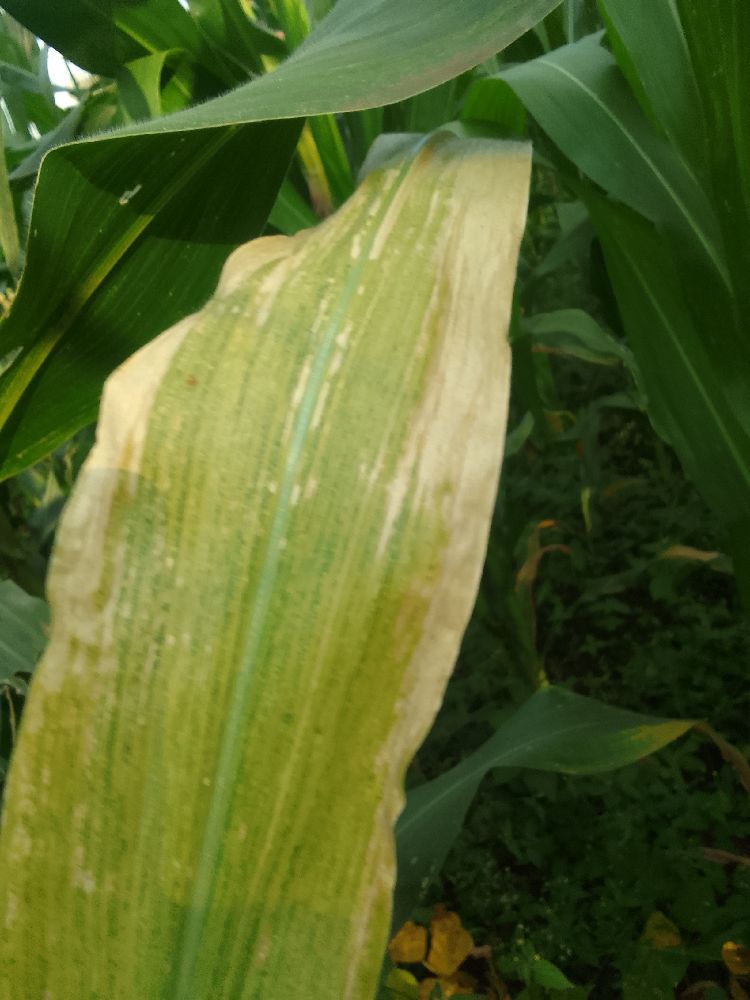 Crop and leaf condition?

maize, maize lethal necrosis
